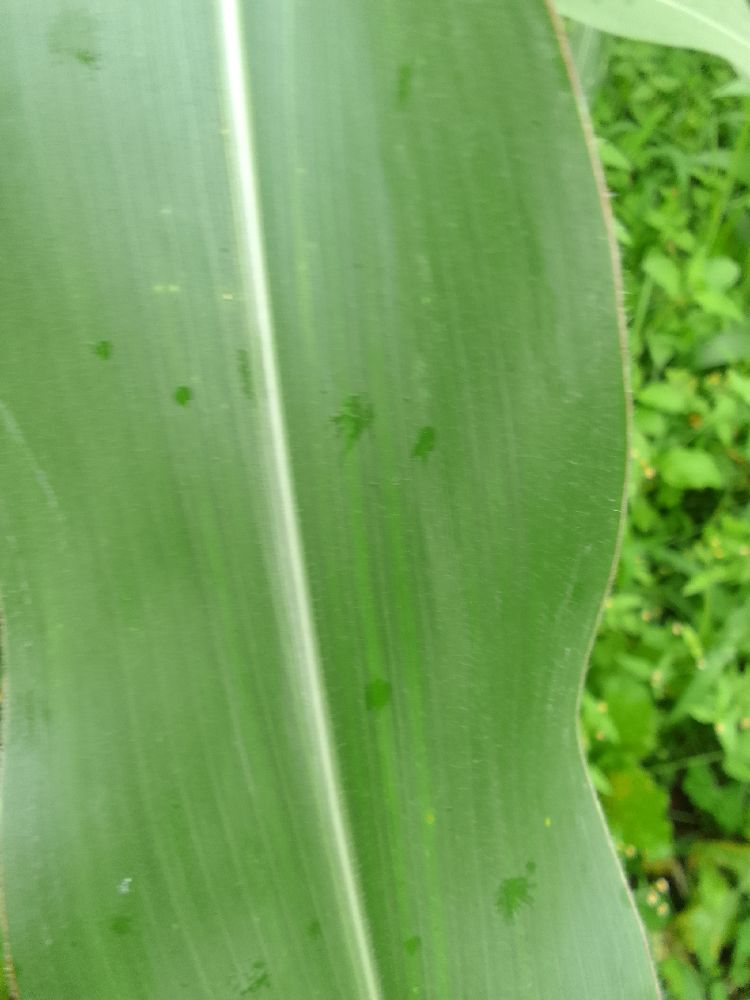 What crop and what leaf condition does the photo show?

maize, healthy
